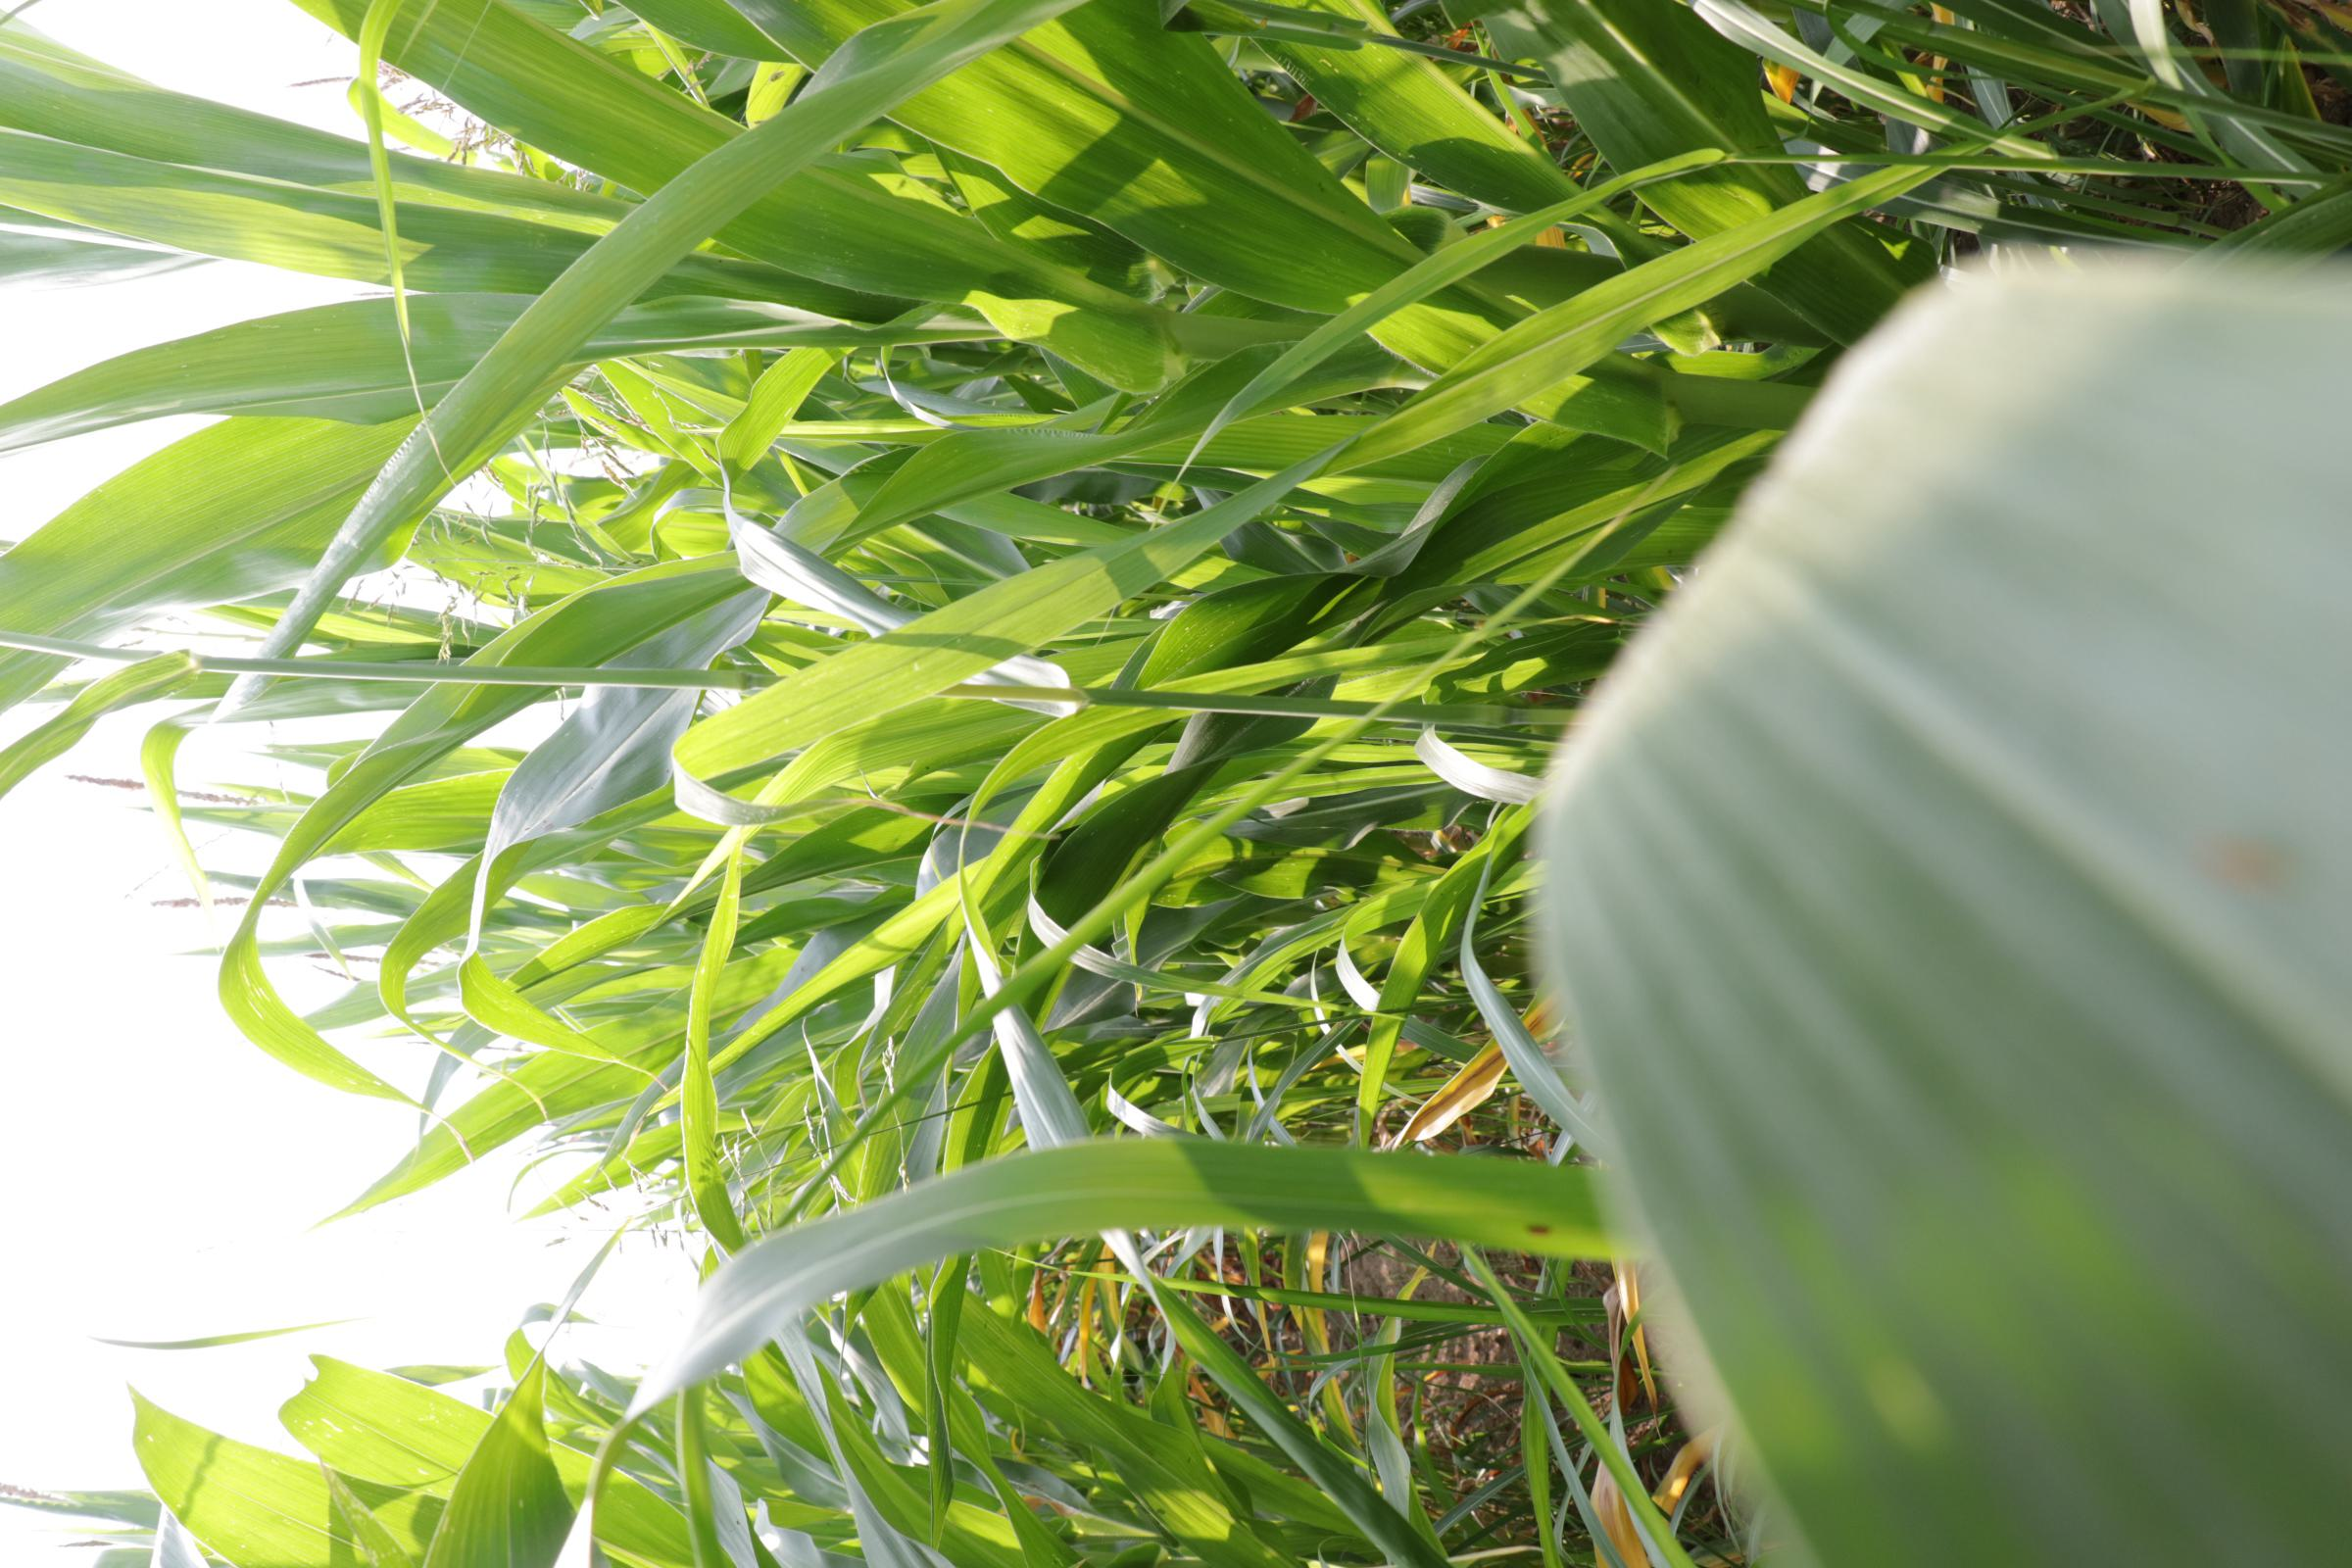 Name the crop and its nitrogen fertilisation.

maize, full nitrogen fertilisation
